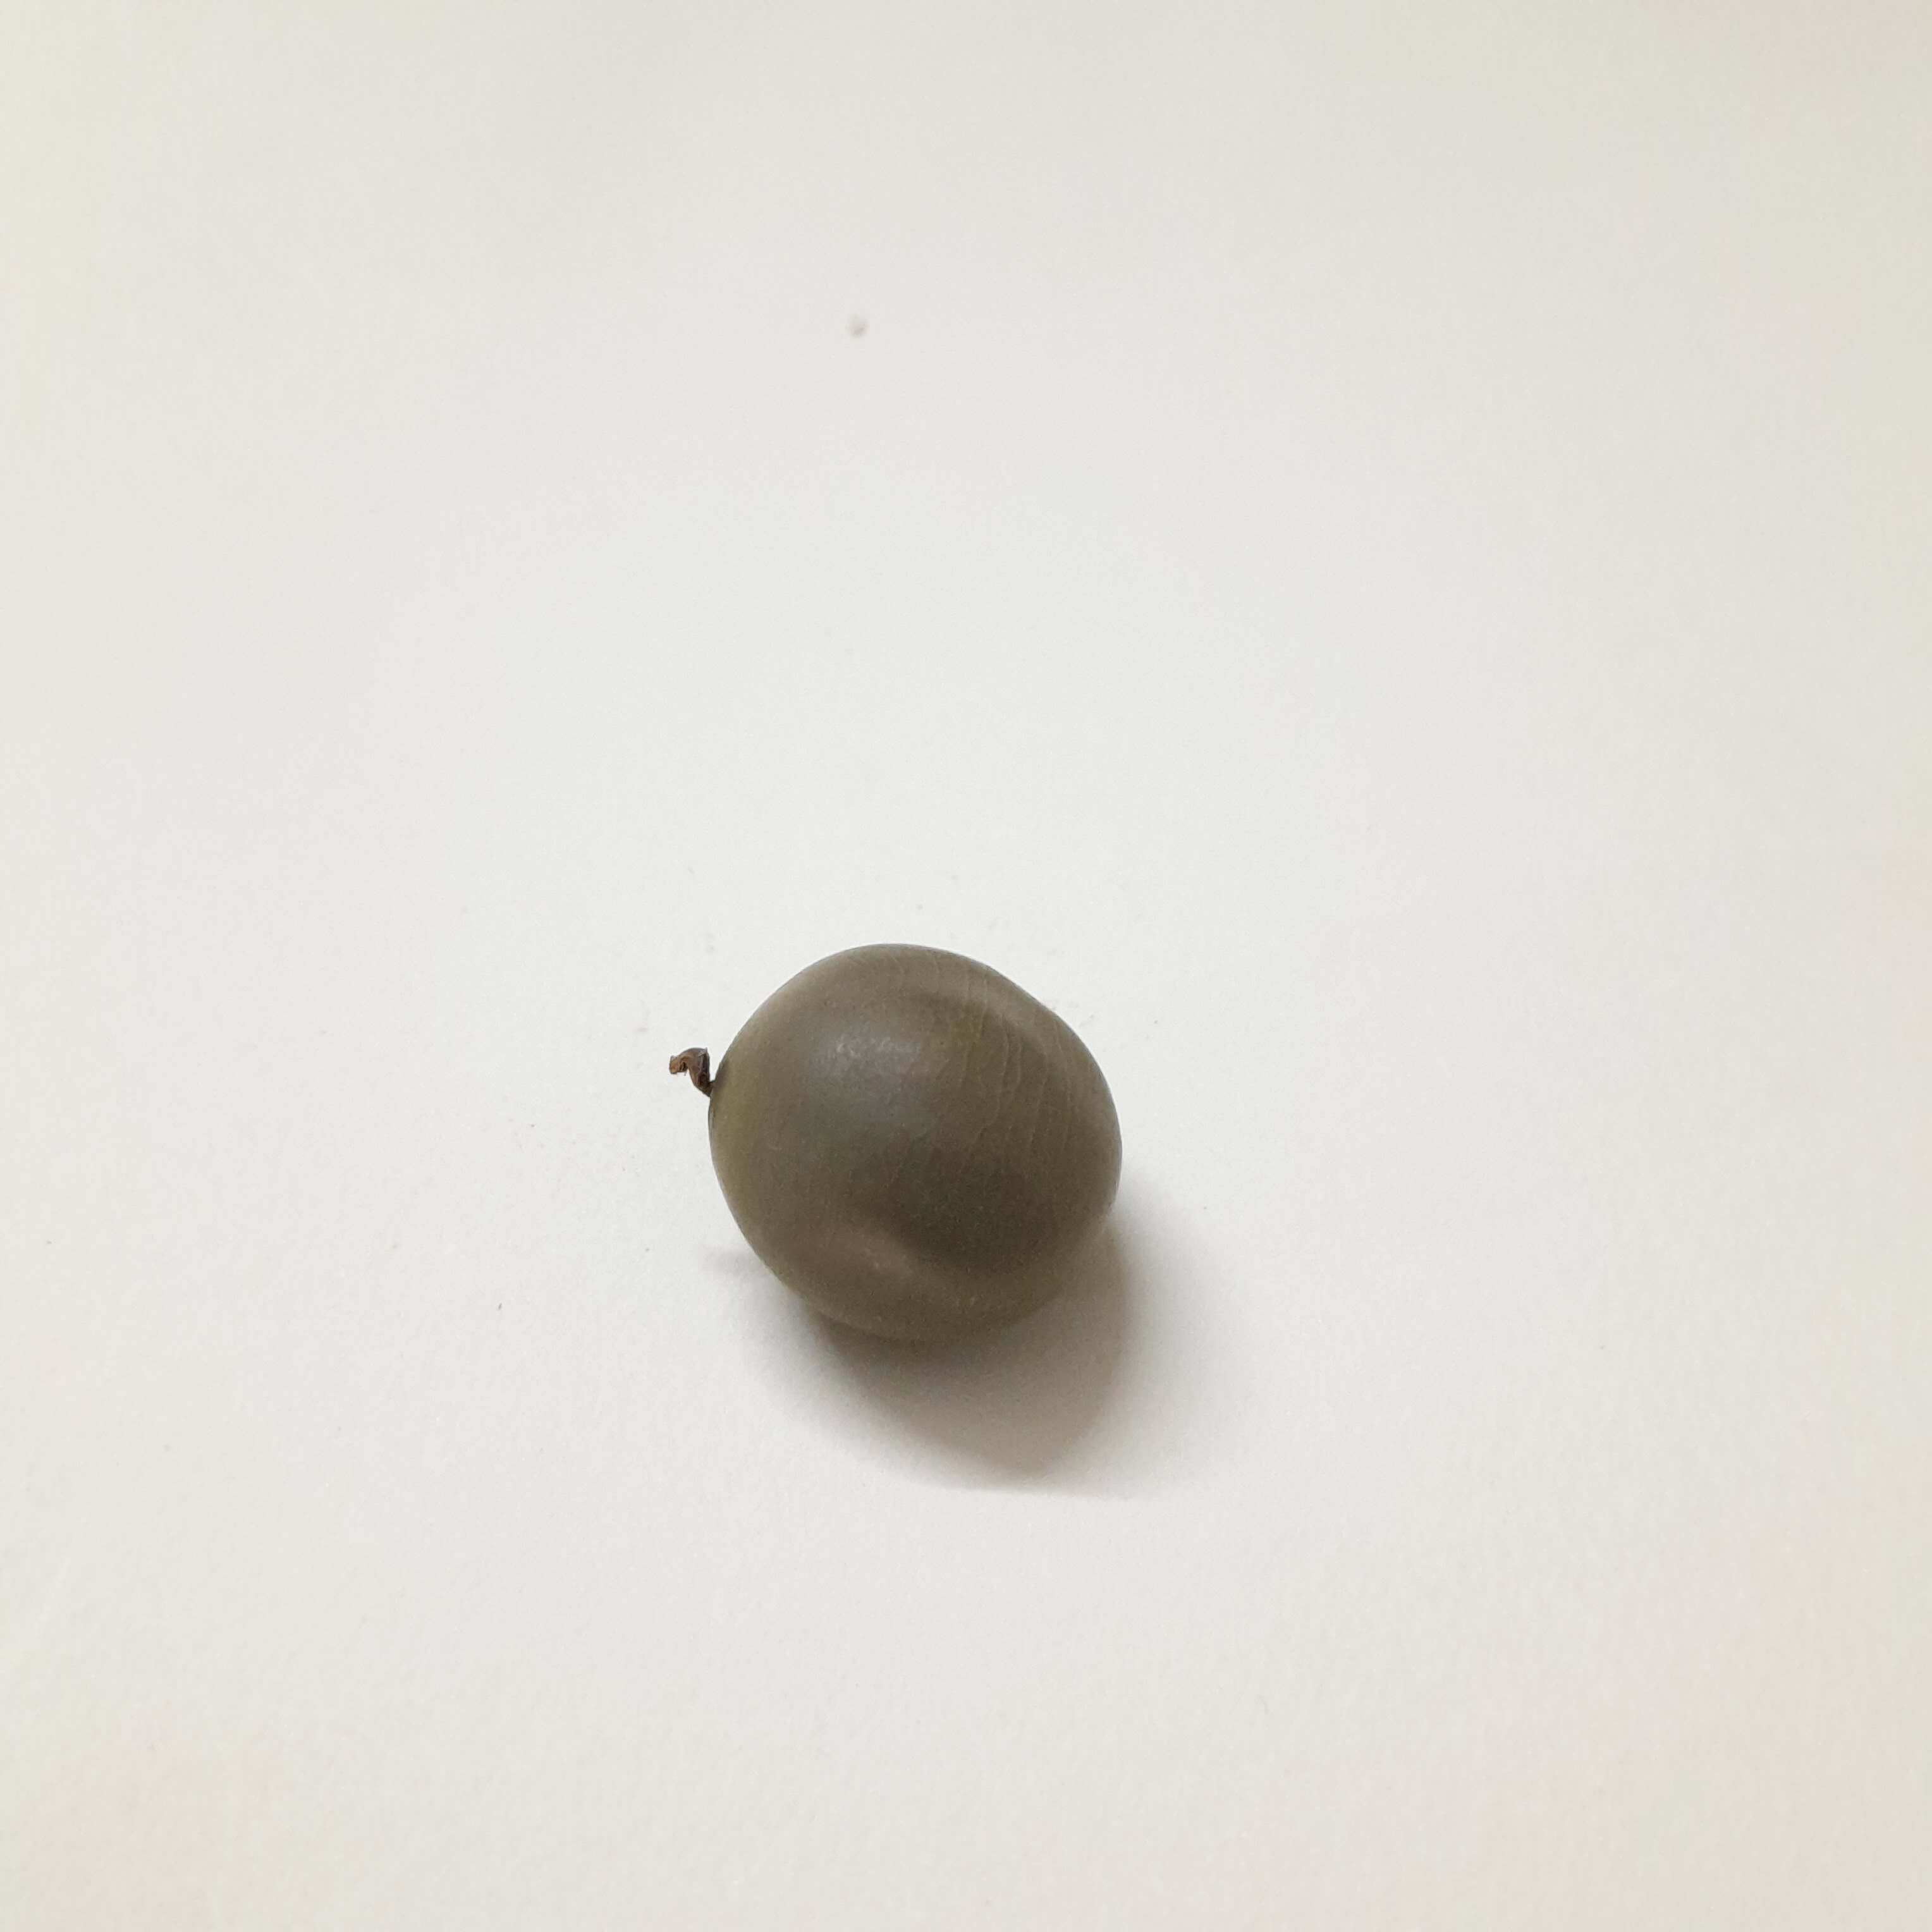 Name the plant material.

sagargota
